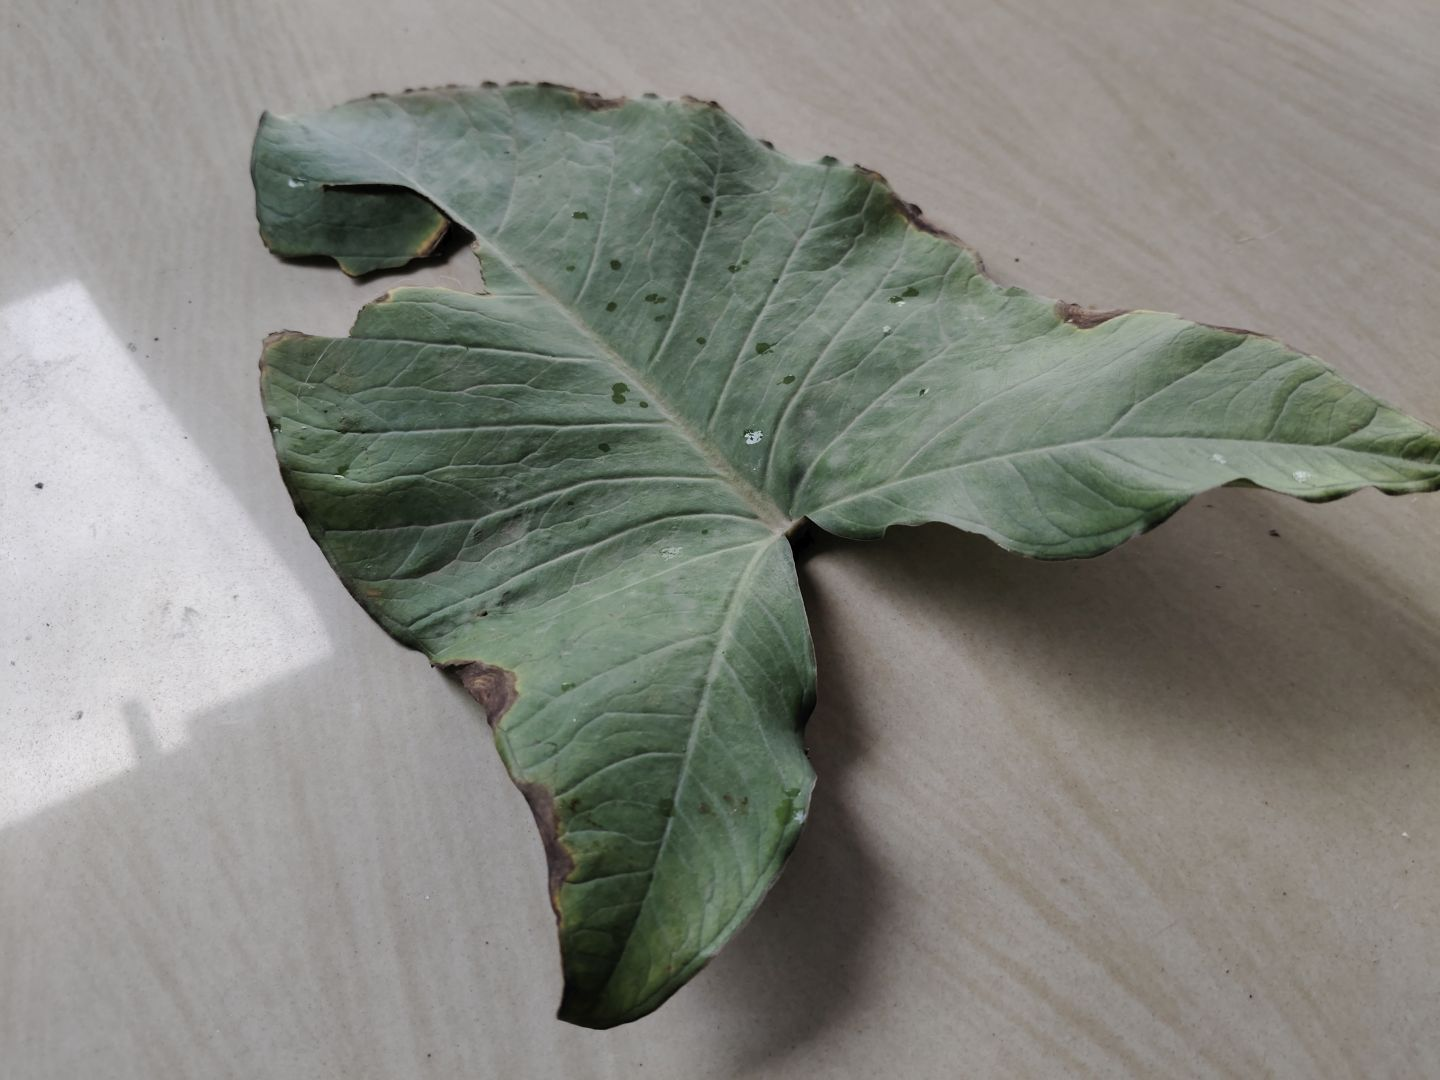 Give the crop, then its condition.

taro, leaf blight
